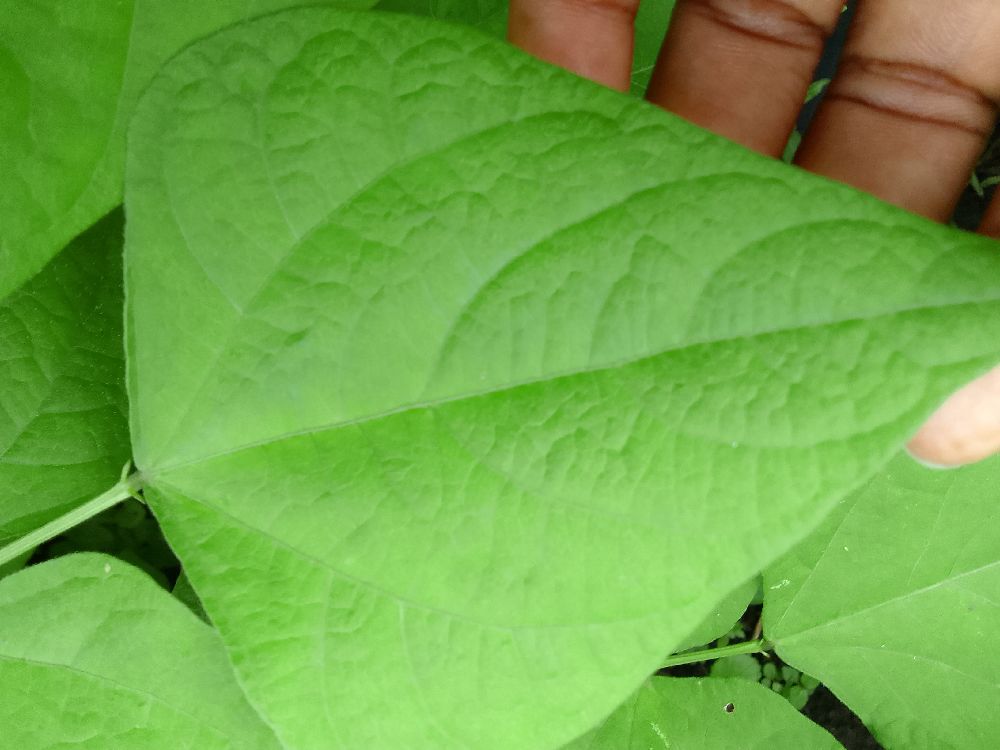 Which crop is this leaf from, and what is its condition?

common bean, healthy
